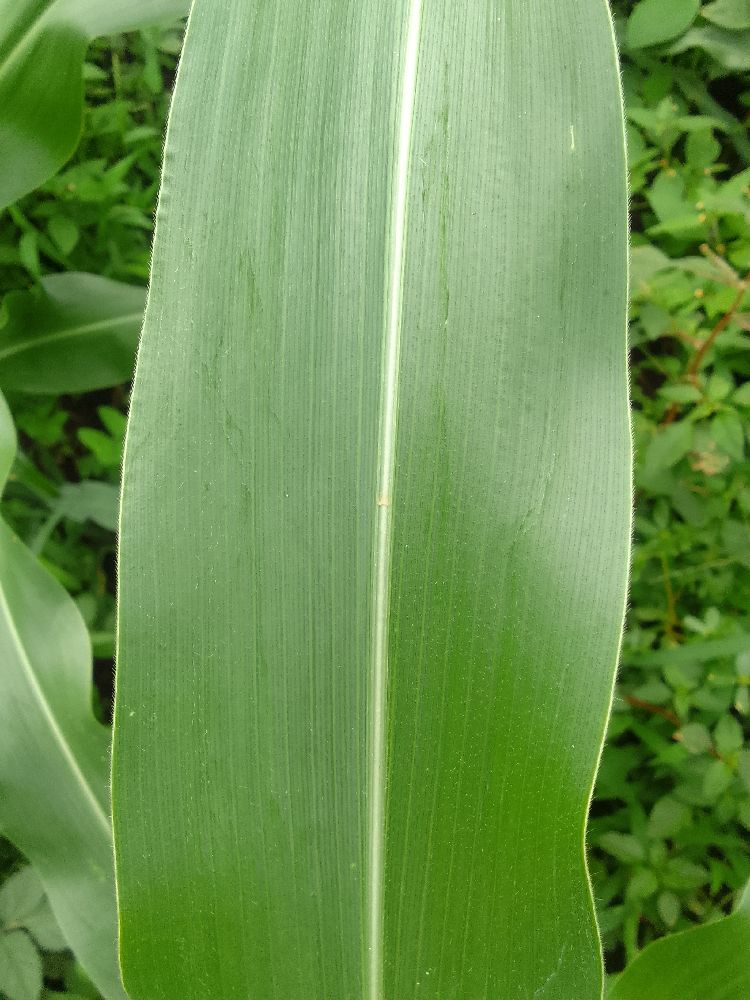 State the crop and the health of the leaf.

maize, healthy
